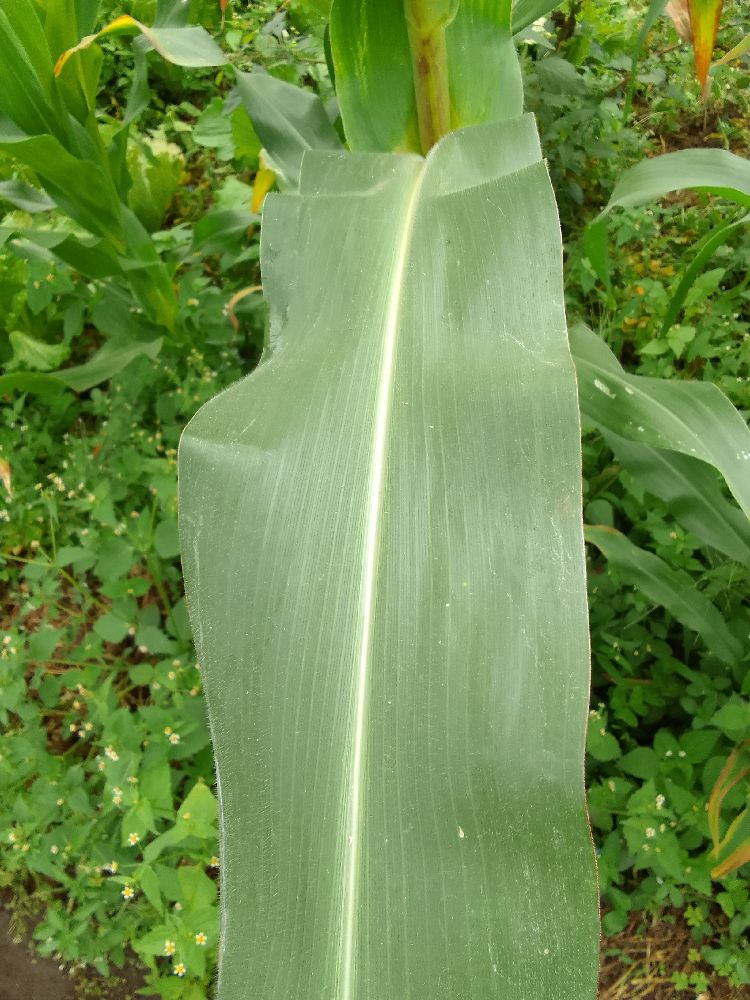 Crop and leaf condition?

maize, healthy
